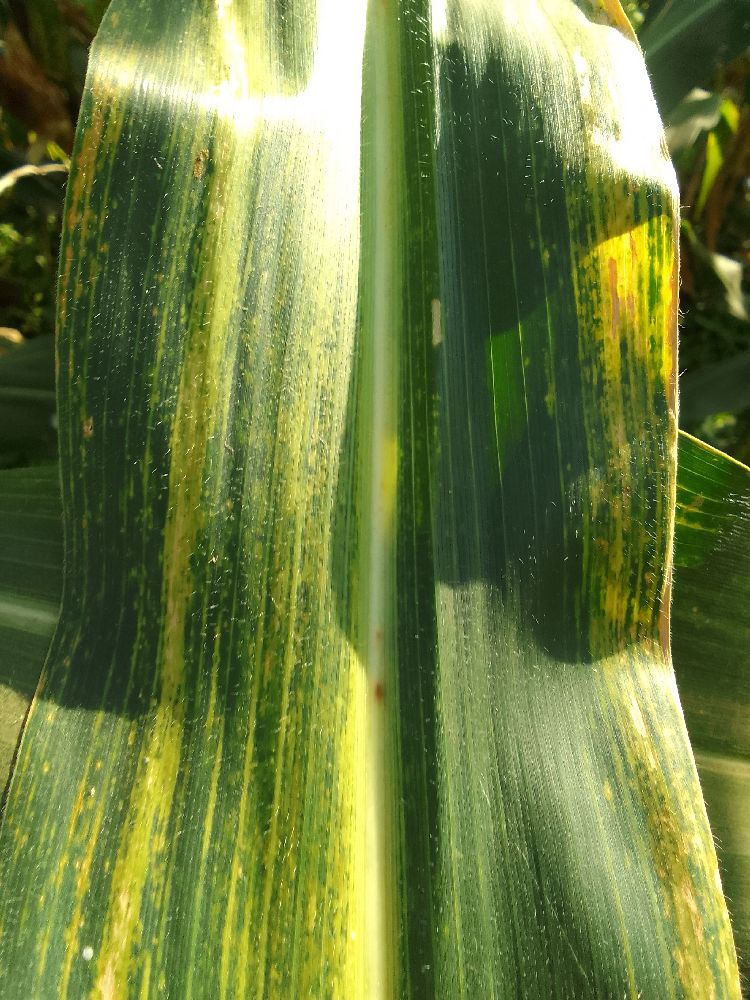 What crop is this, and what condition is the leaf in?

maize, maize lethal necrosis
